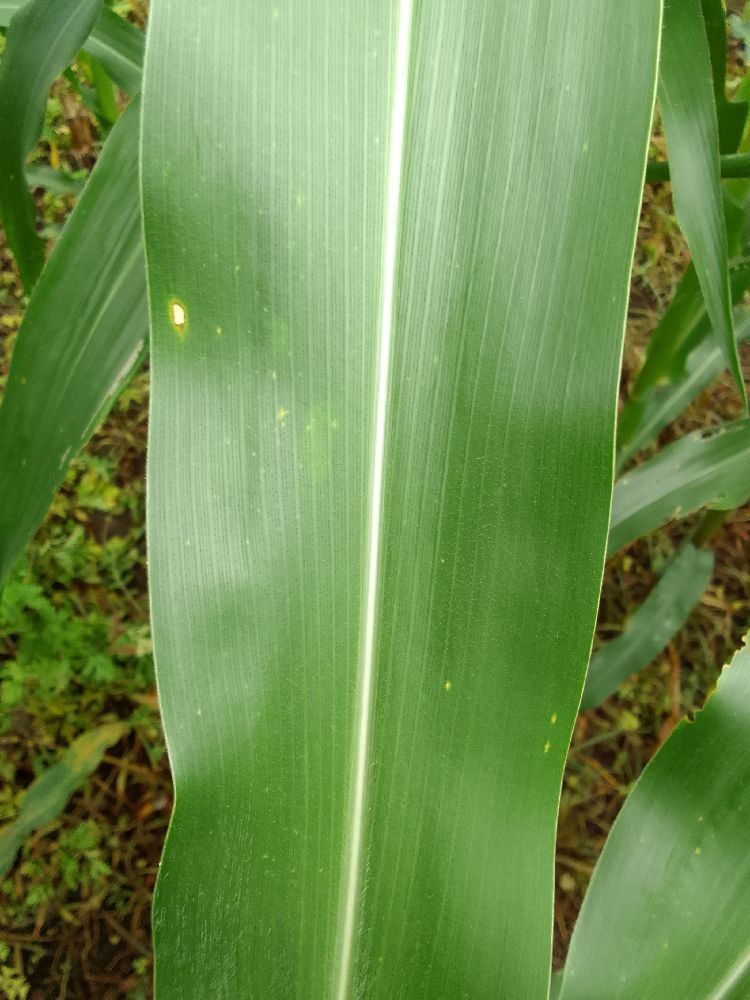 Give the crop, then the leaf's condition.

maize, healthy
